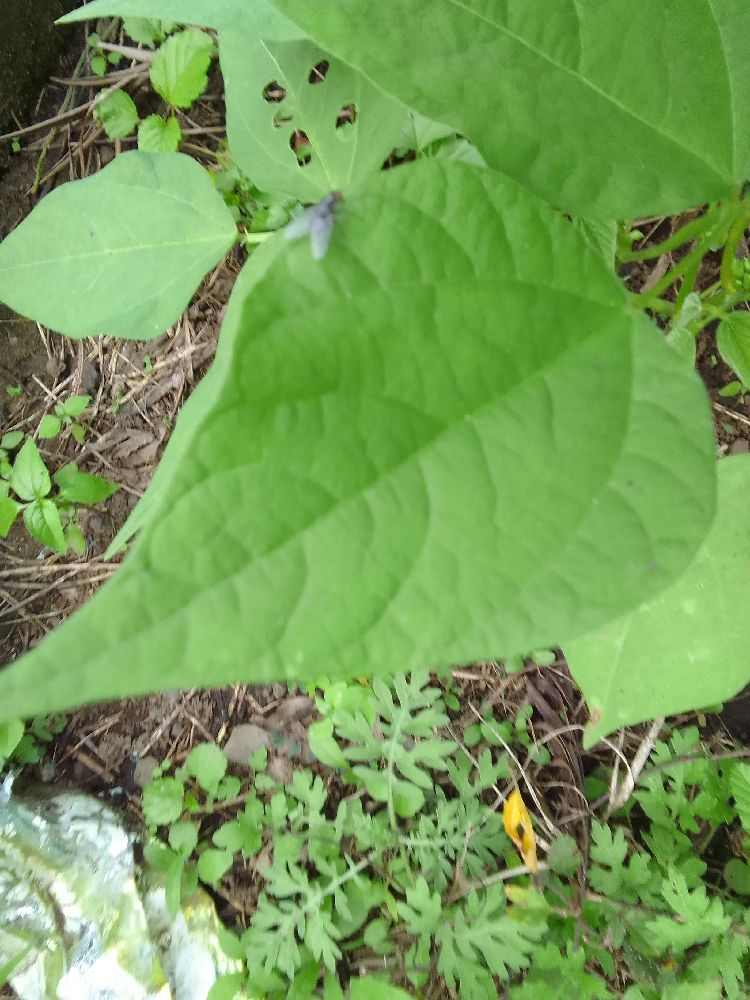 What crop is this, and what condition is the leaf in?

common bean, healthy
